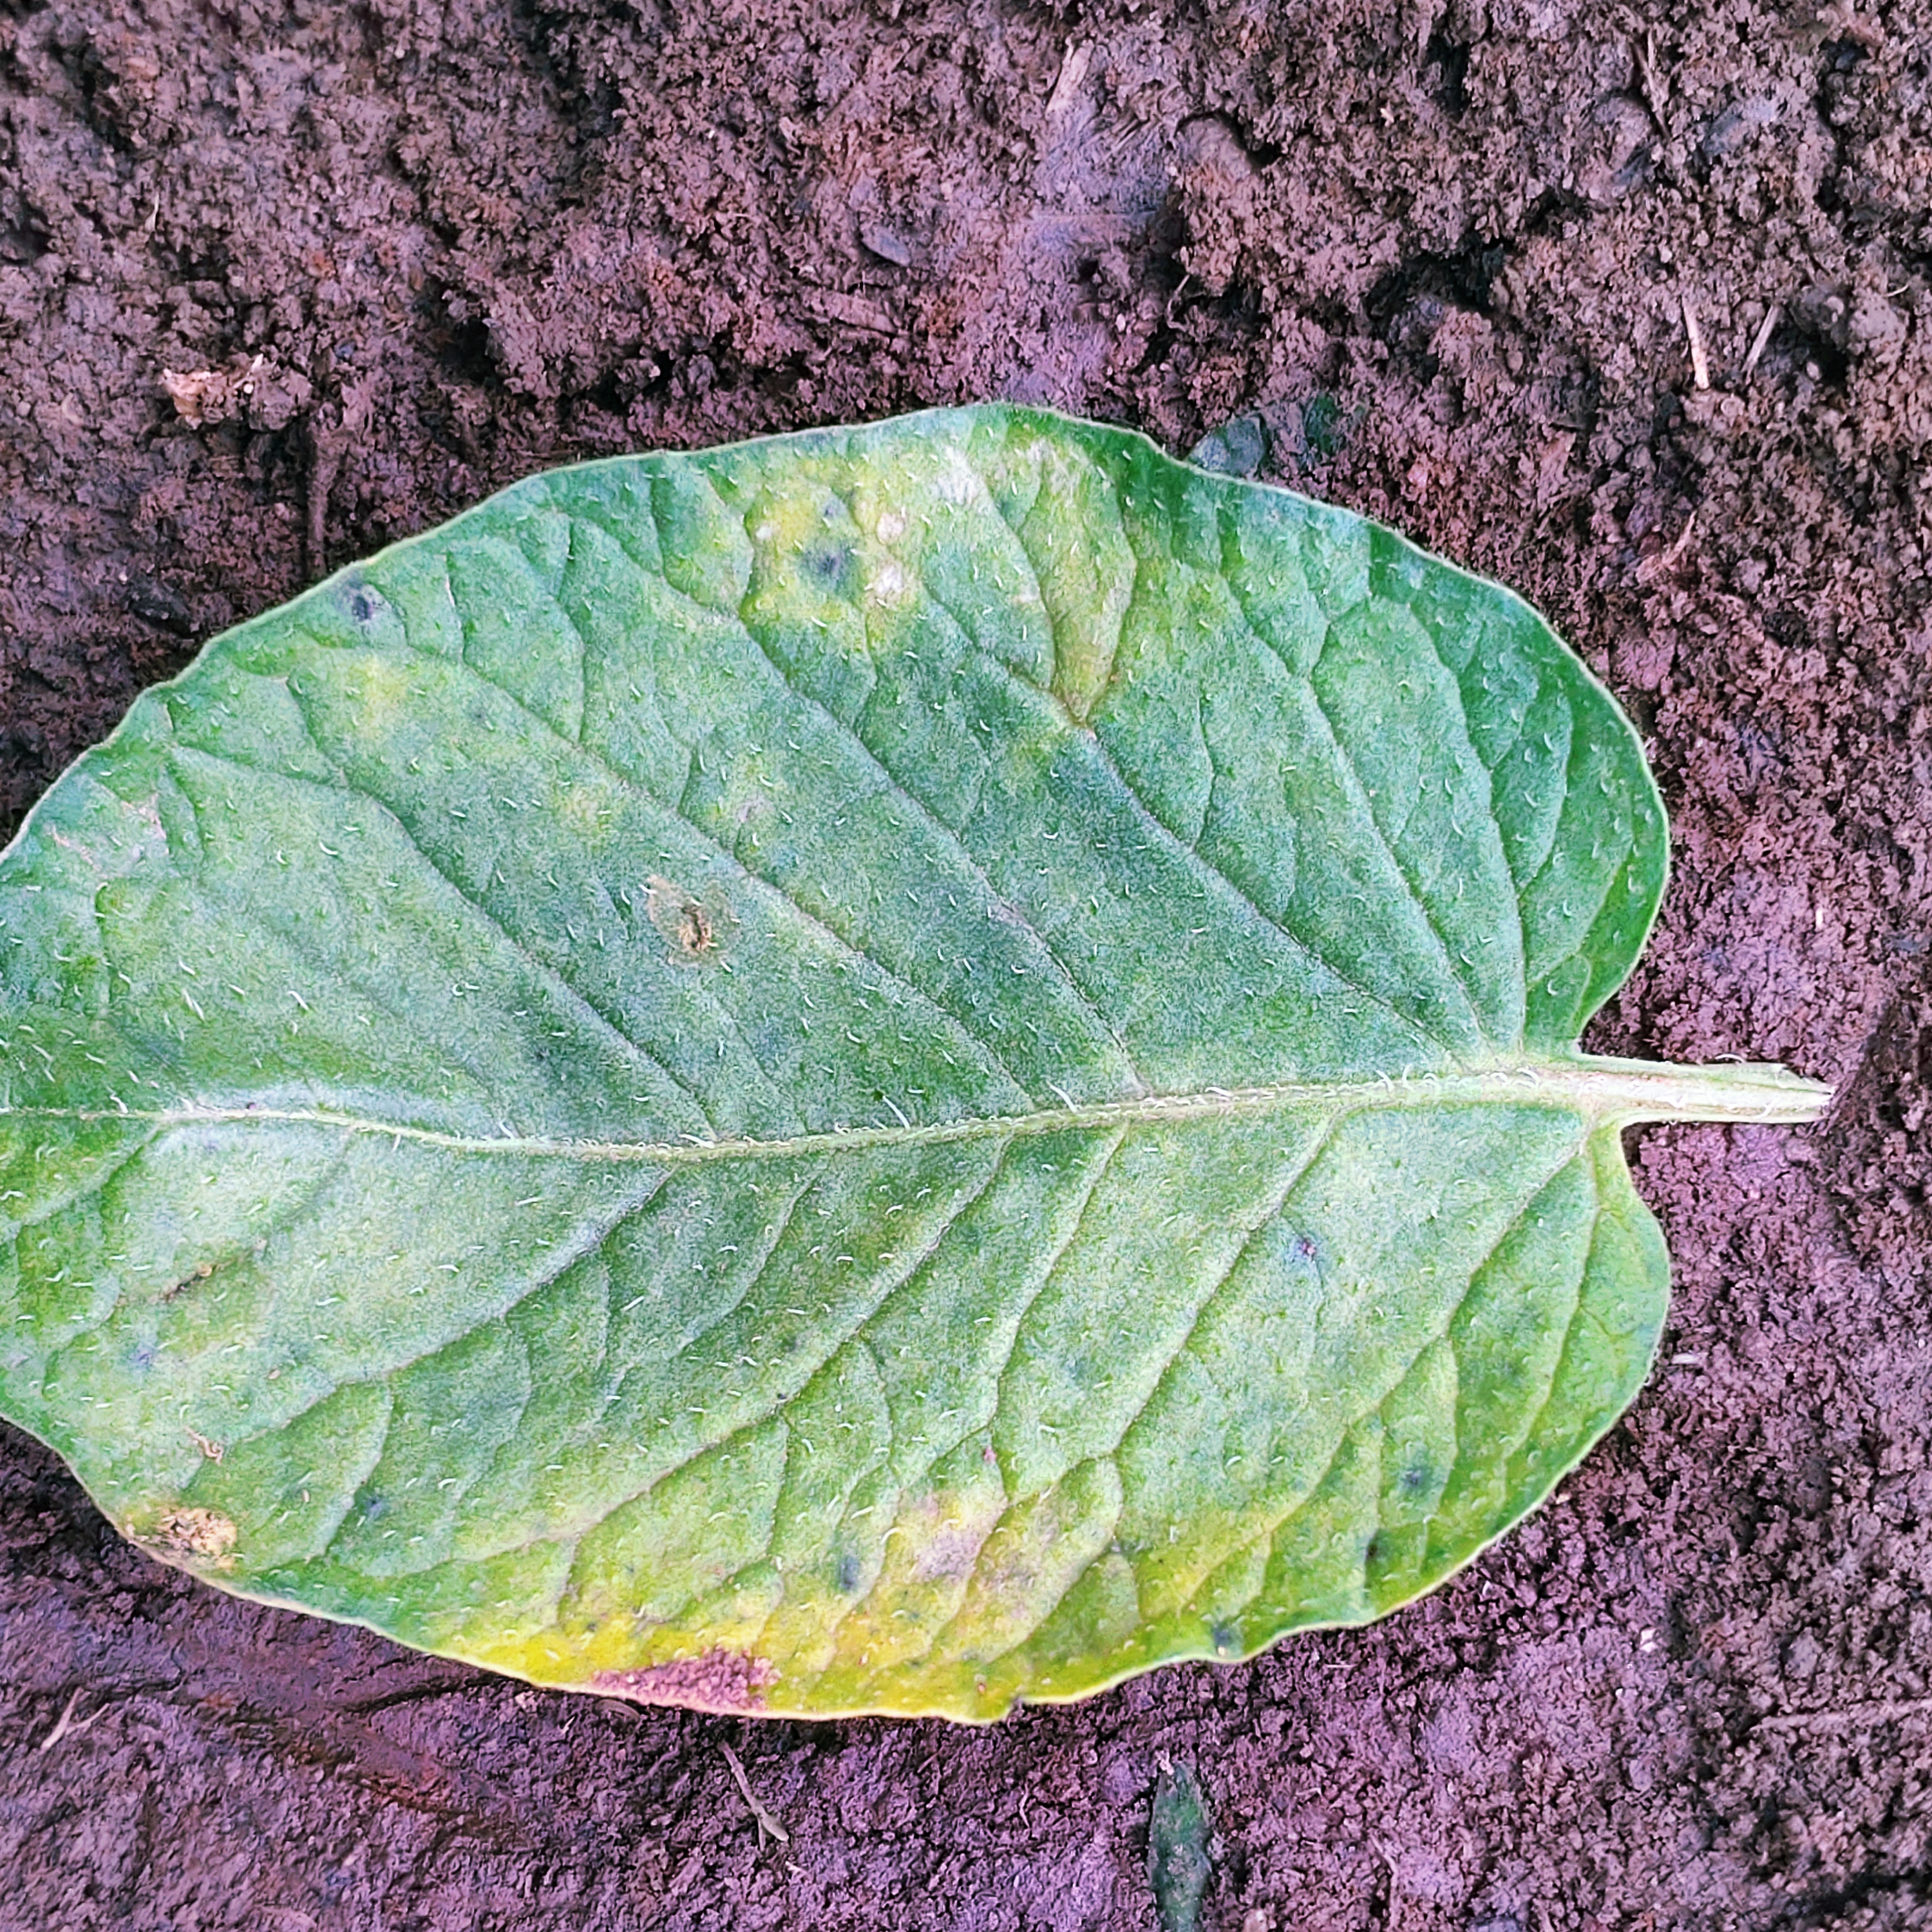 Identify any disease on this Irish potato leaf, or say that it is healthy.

late blight
